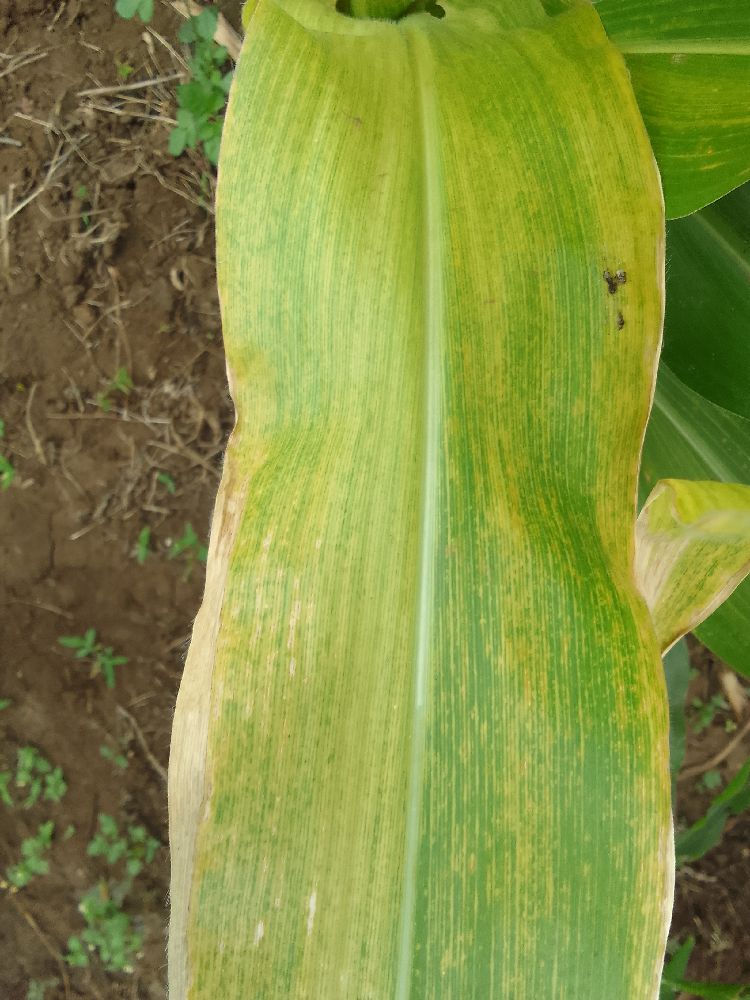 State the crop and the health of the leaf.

maize, maize lethal necrosis
